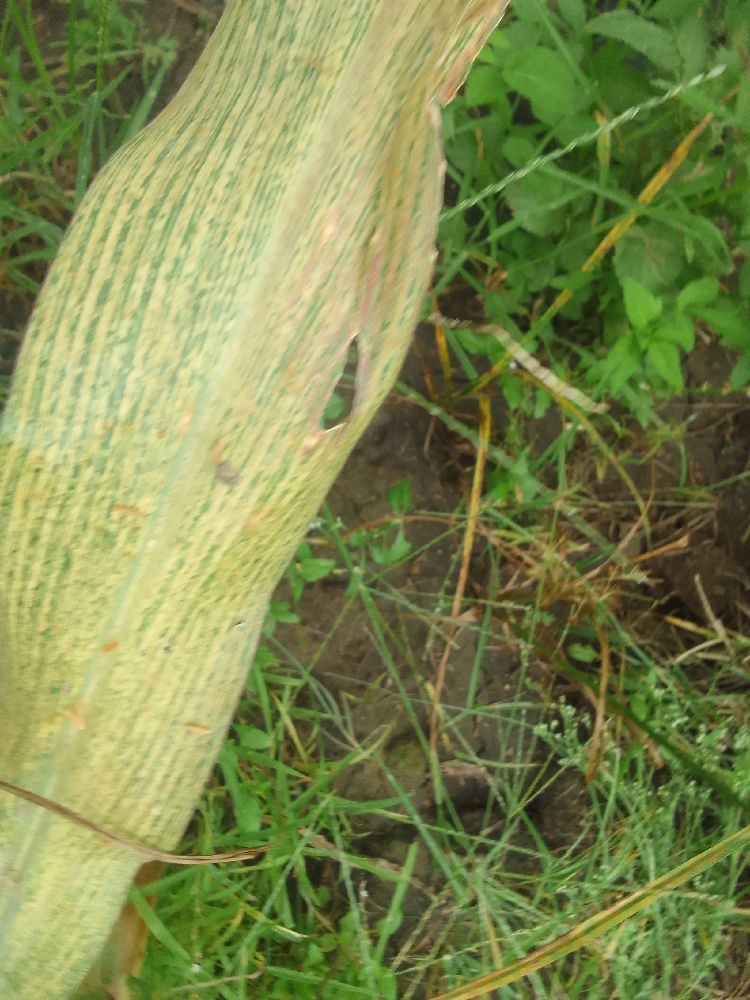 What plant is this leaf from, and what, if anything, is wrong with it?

maize, maize streak virus
